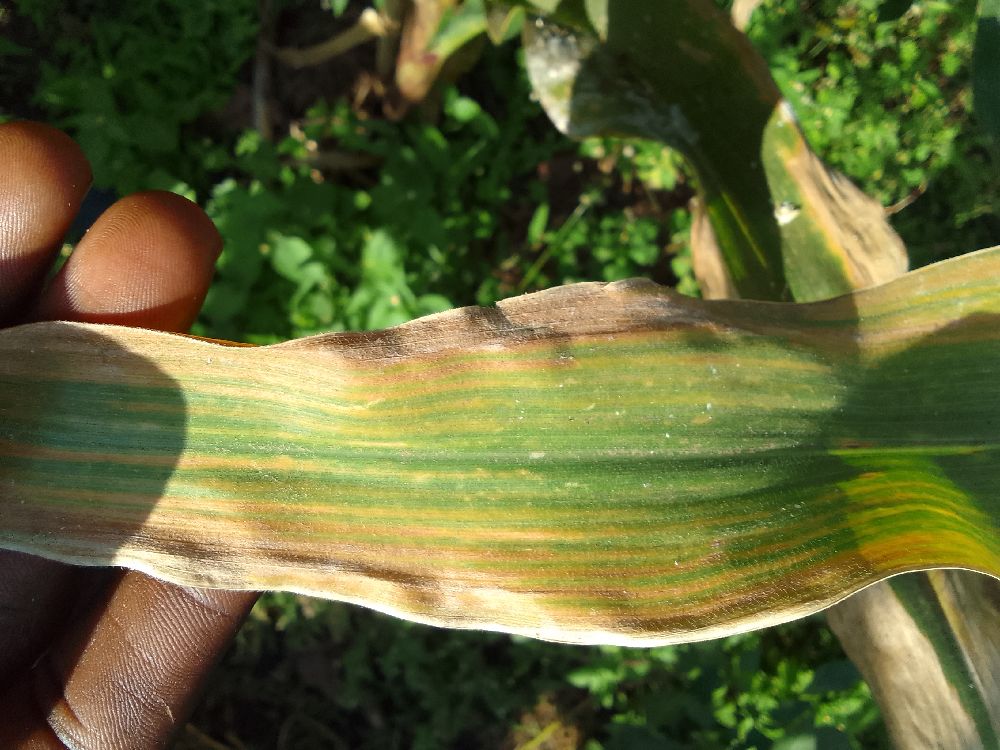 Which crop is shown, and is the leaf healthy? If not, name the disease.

maize, maize lethal necrosis
